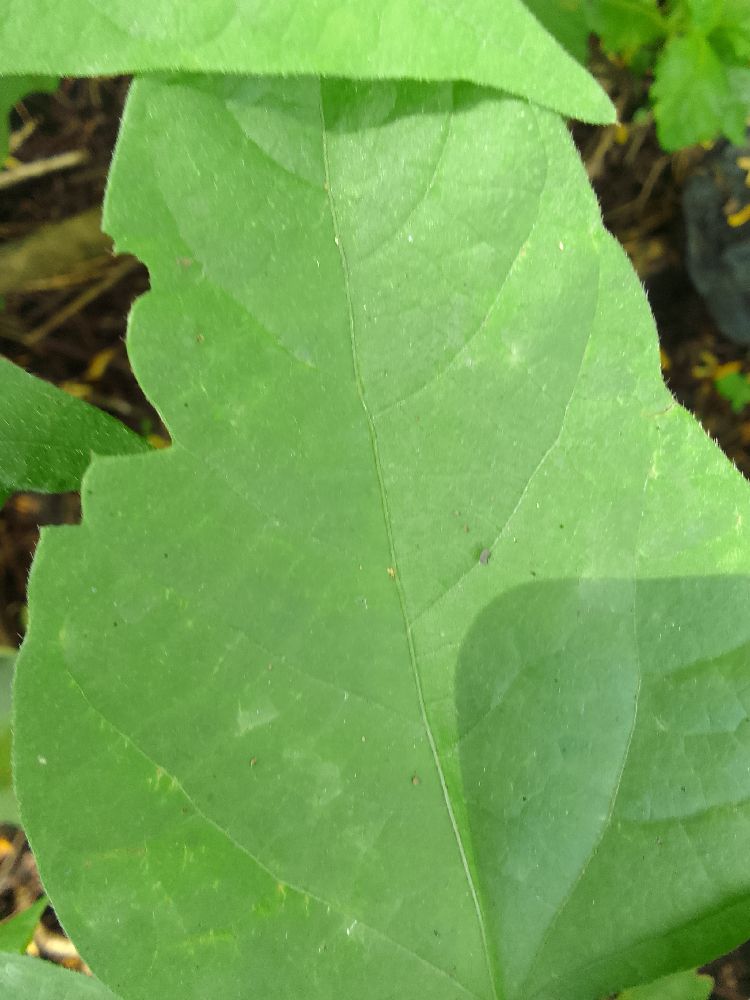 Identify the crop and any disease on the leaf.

common bean, healthy
